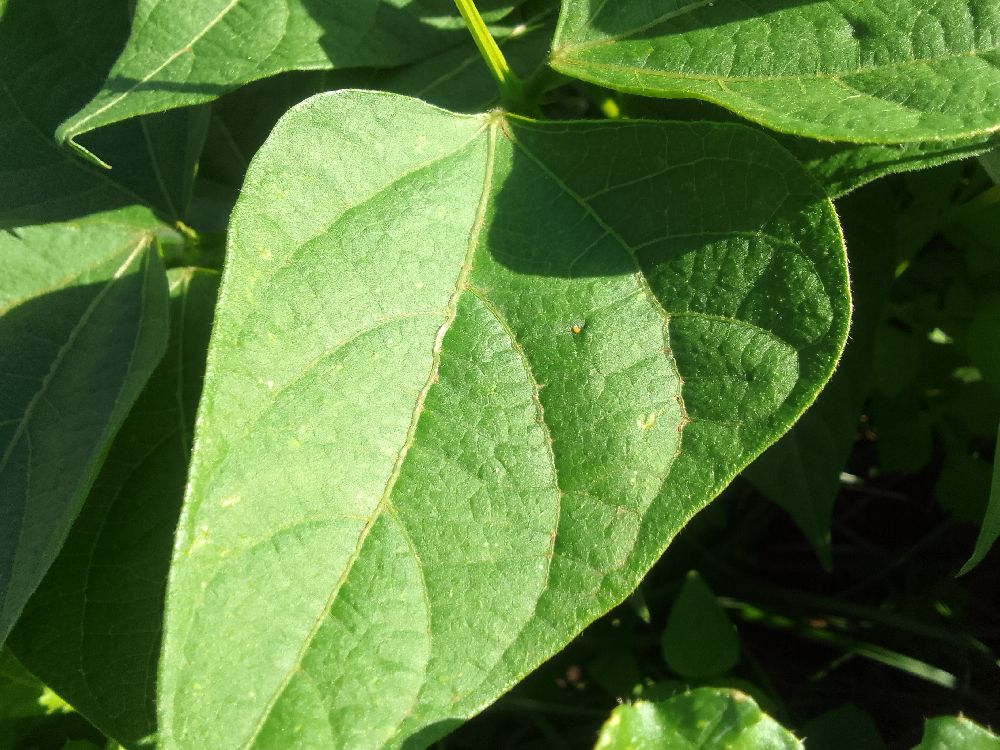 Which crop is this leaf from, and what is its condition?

common bean, healthy
